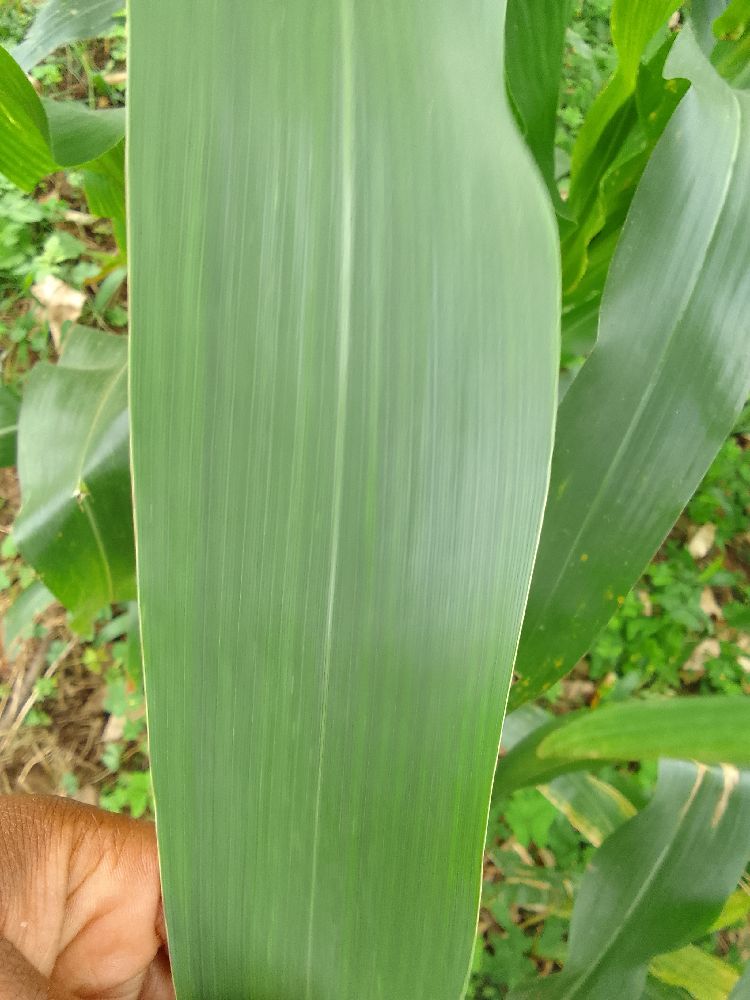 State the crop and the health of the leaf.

maize, healthy
